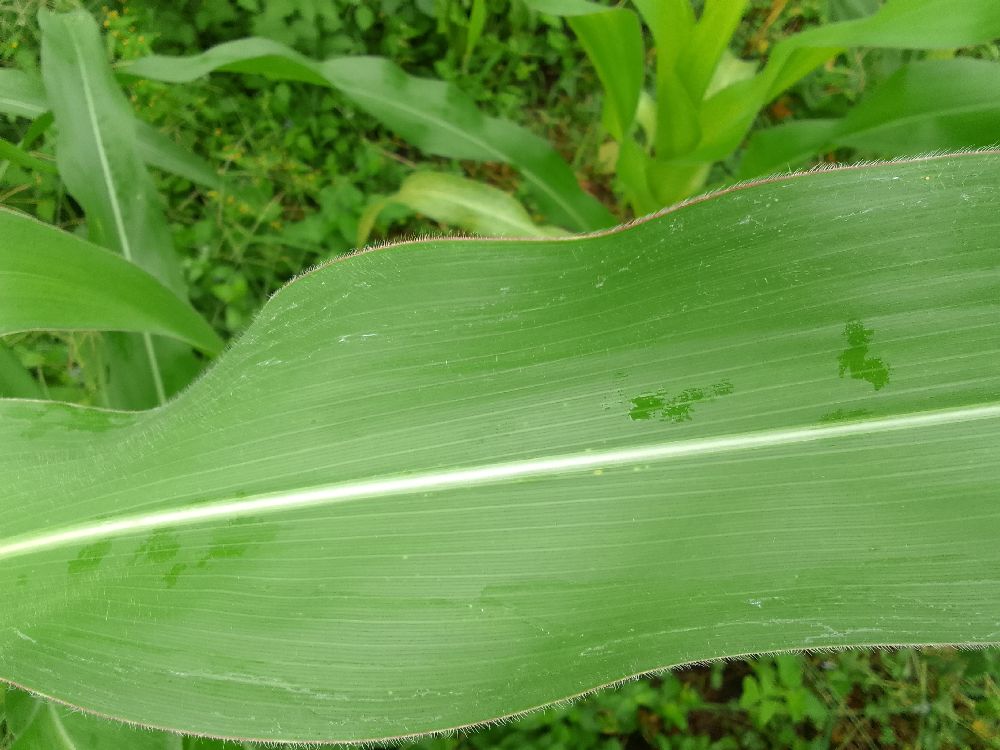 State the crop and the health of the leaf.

maize, healthy
